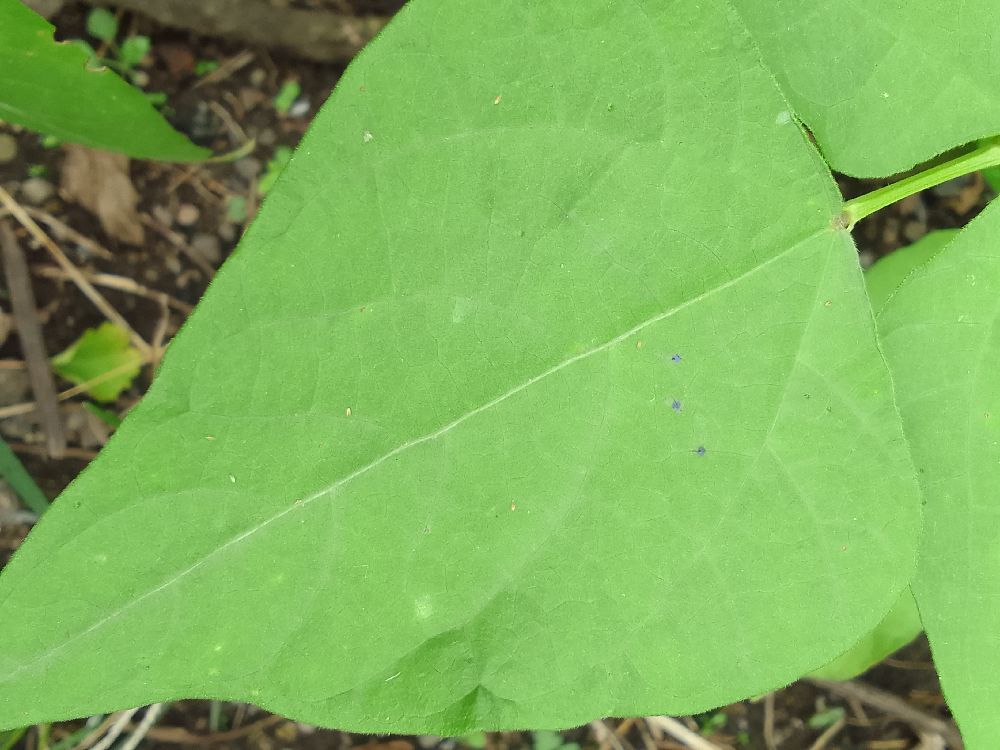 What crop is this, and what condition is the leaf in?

common bean, healthy
